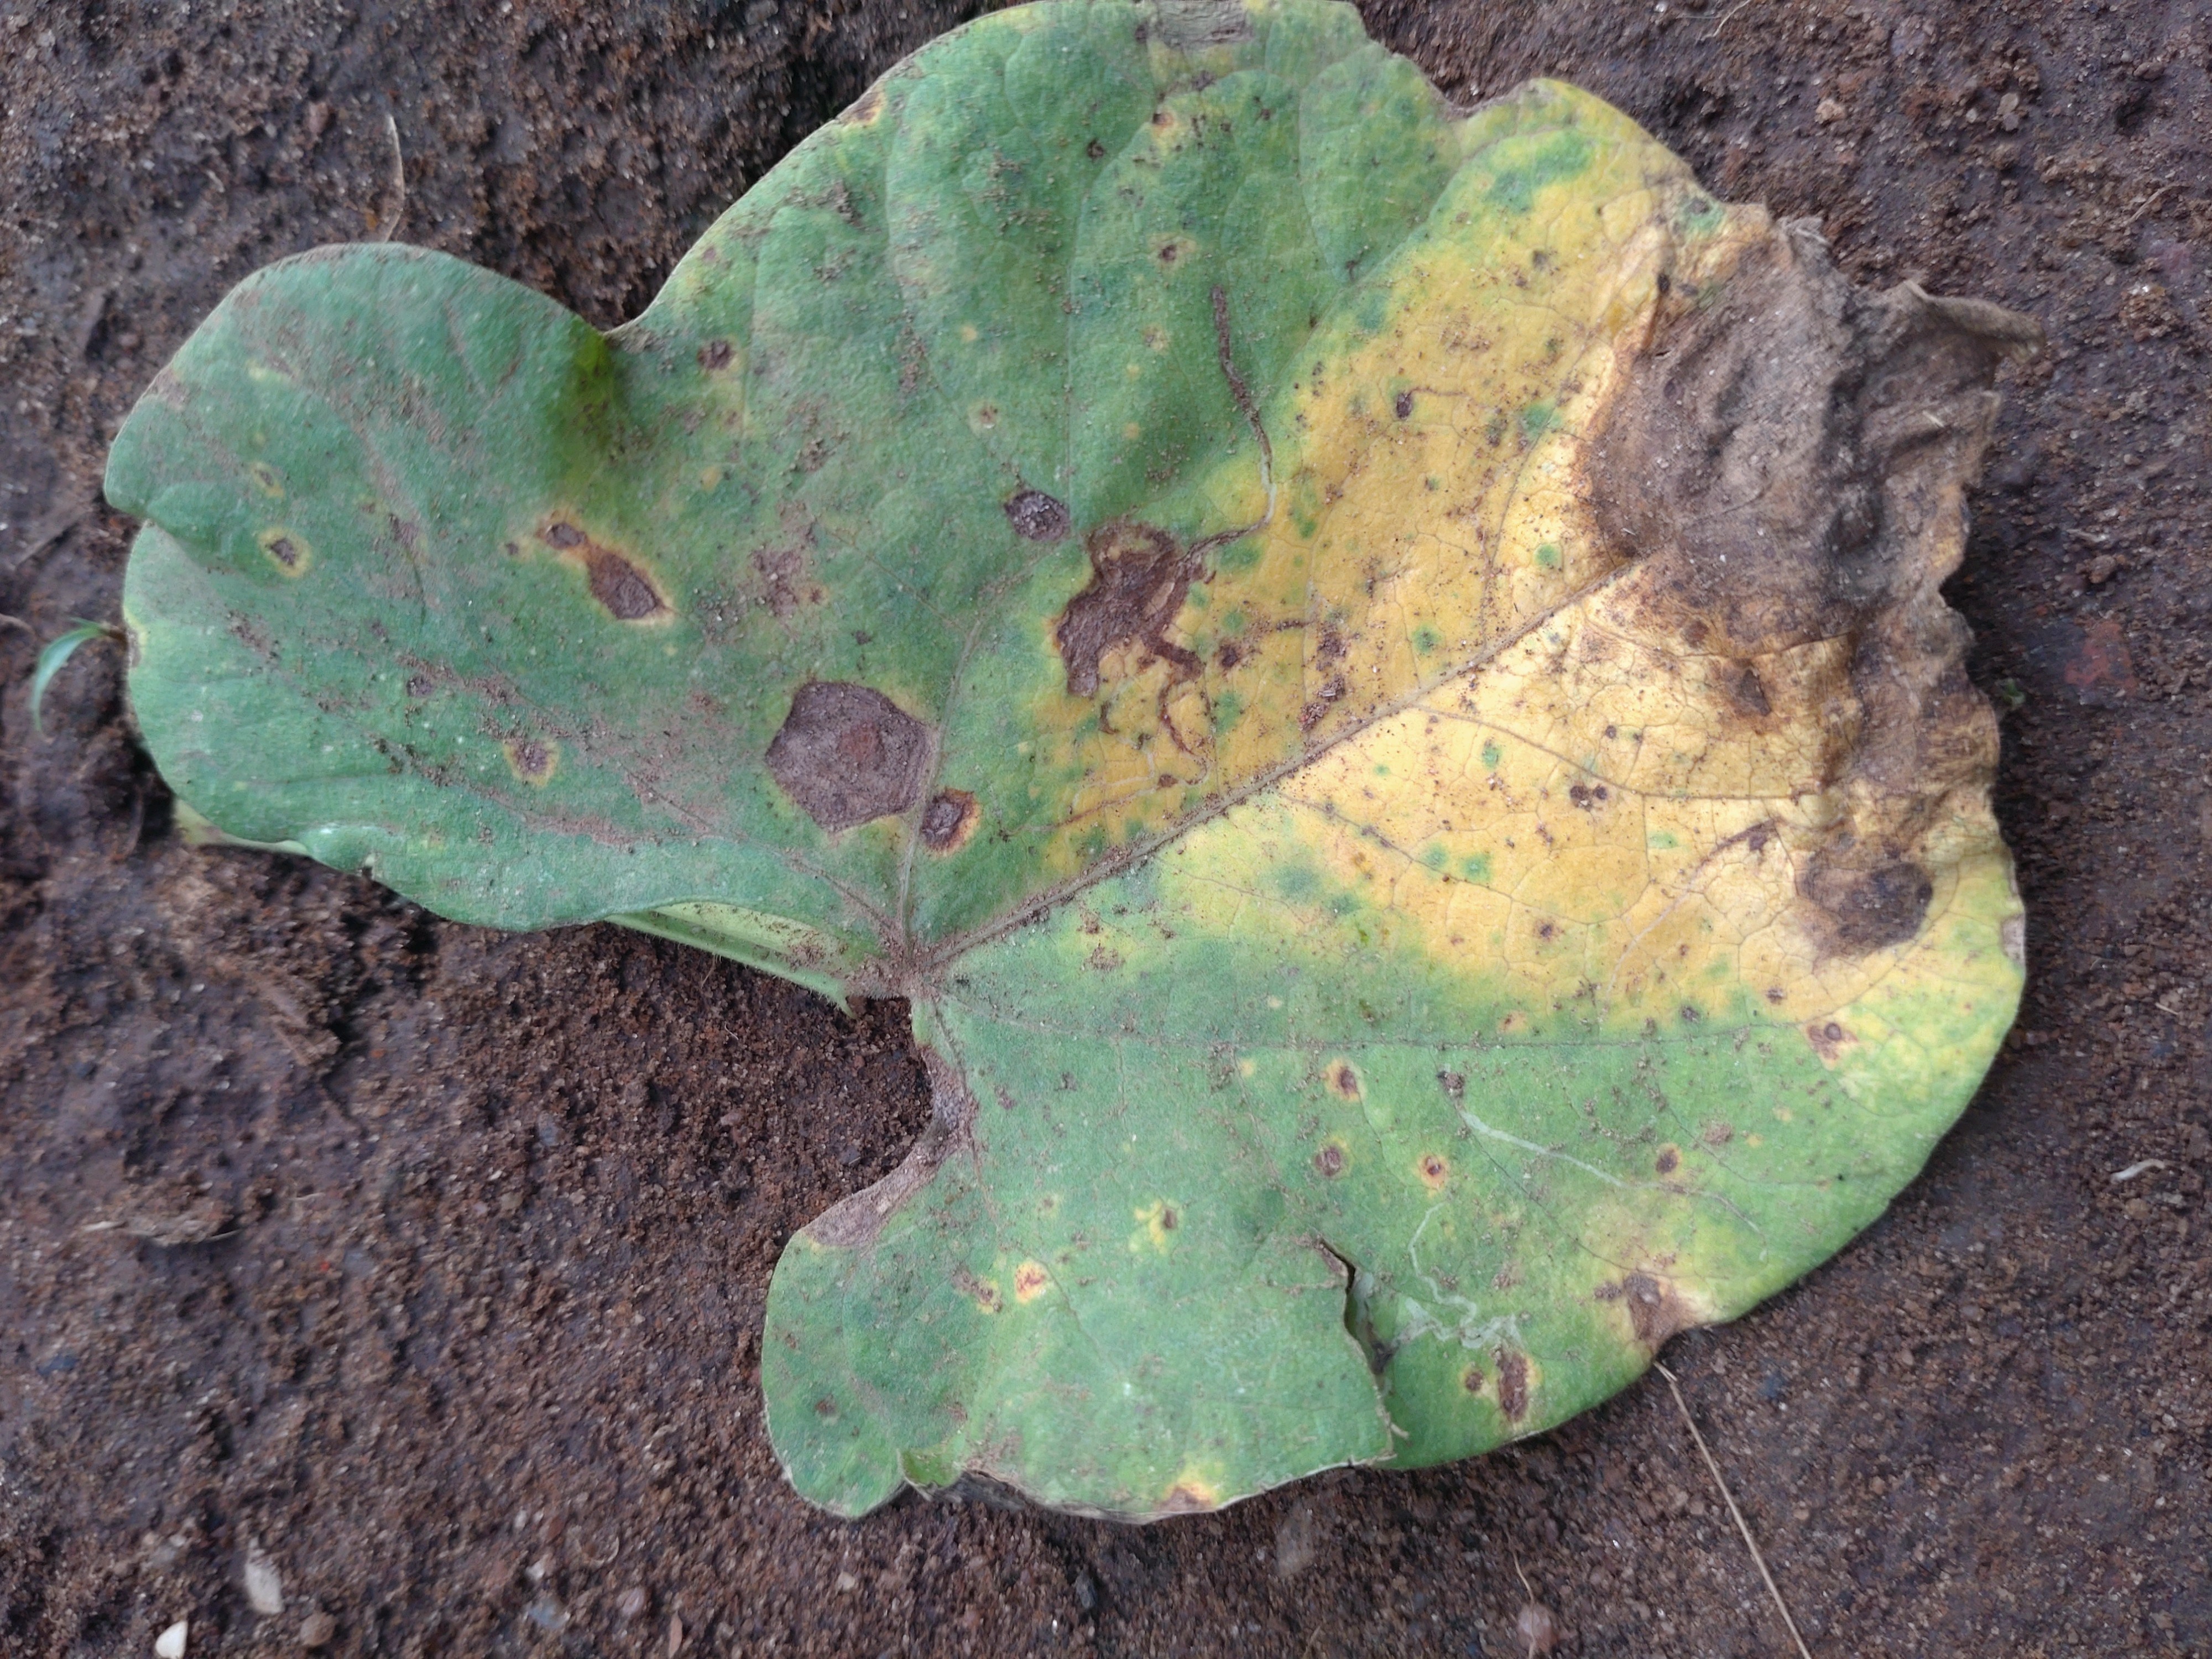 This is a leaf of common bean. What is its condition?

anthracnose
